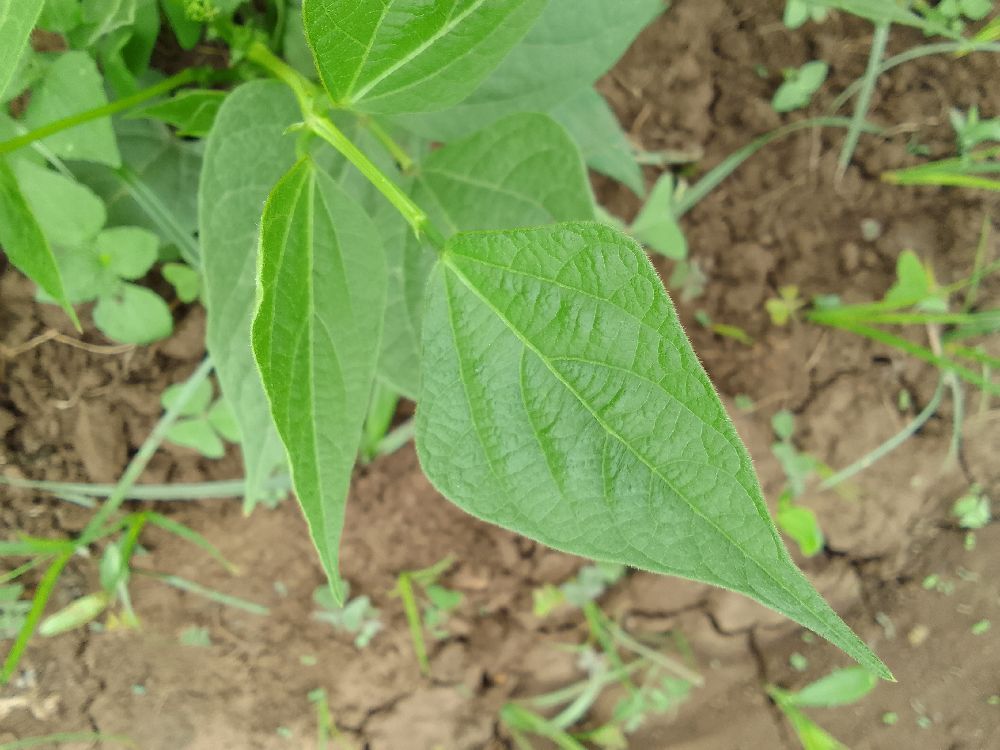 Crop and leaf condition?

common bean, healthy
